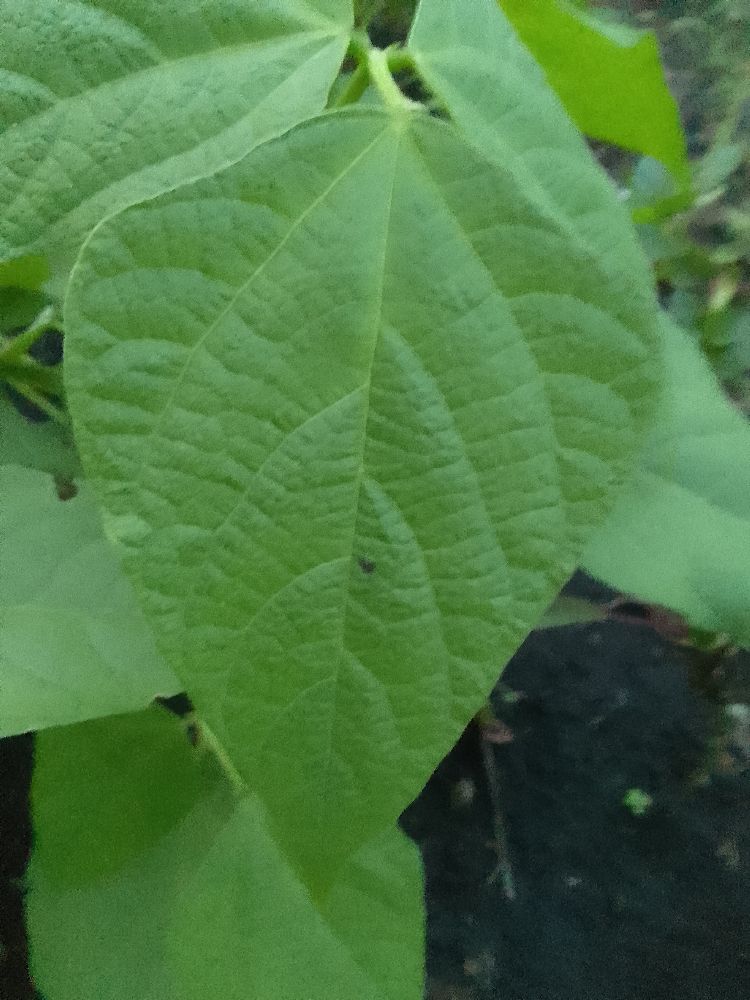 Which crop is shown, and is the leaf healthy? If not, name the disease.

common bean, healthy
